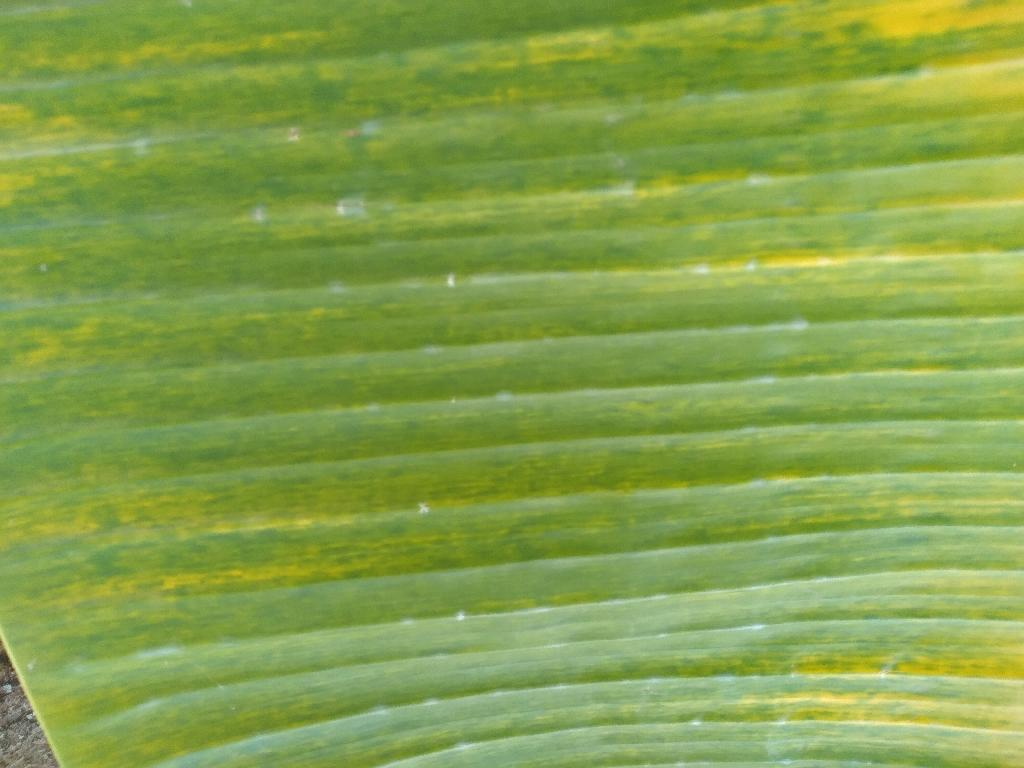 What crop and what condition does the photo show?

banana, fusarium wilt race 1
